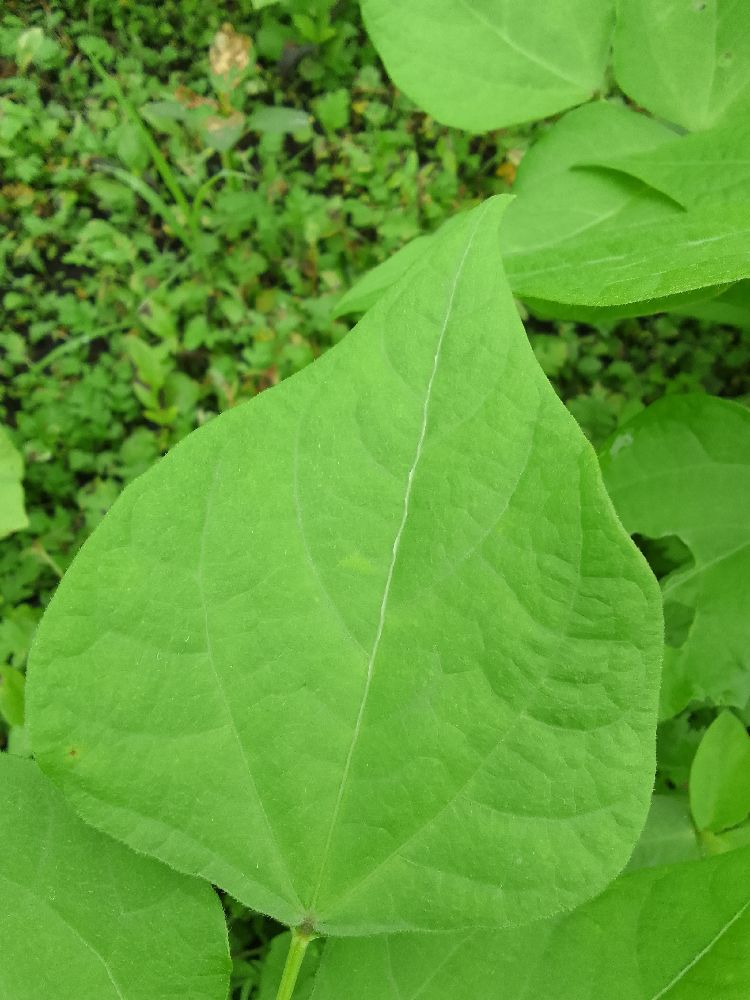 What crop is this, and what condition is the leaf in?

common bean, healthy
